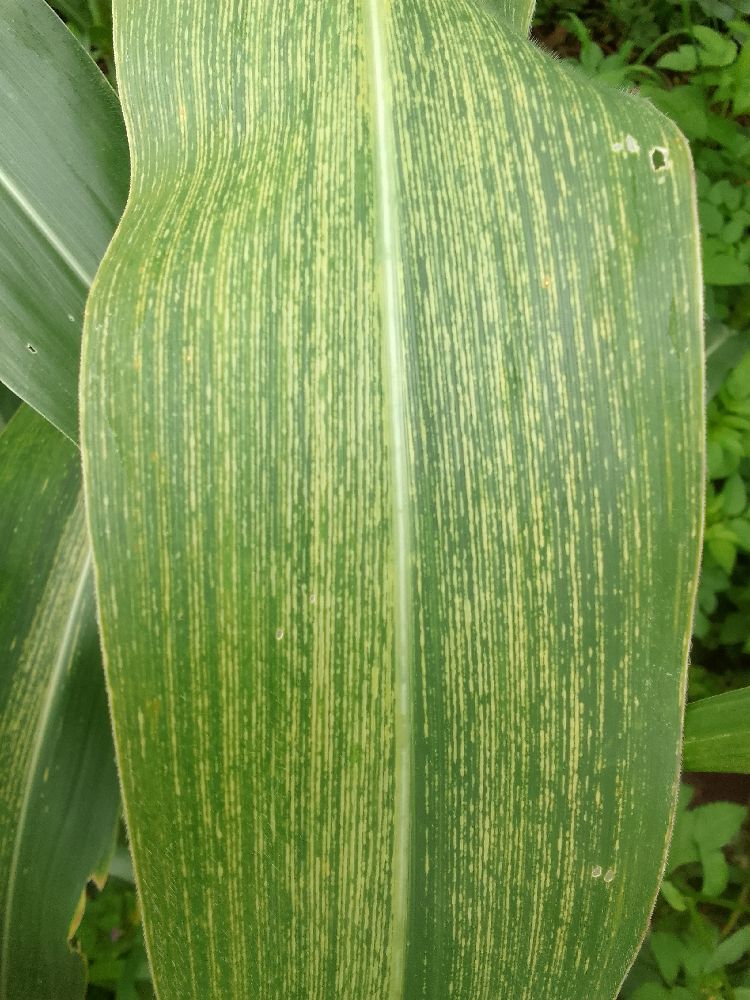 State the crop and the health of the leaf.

maize, maize streak virus
